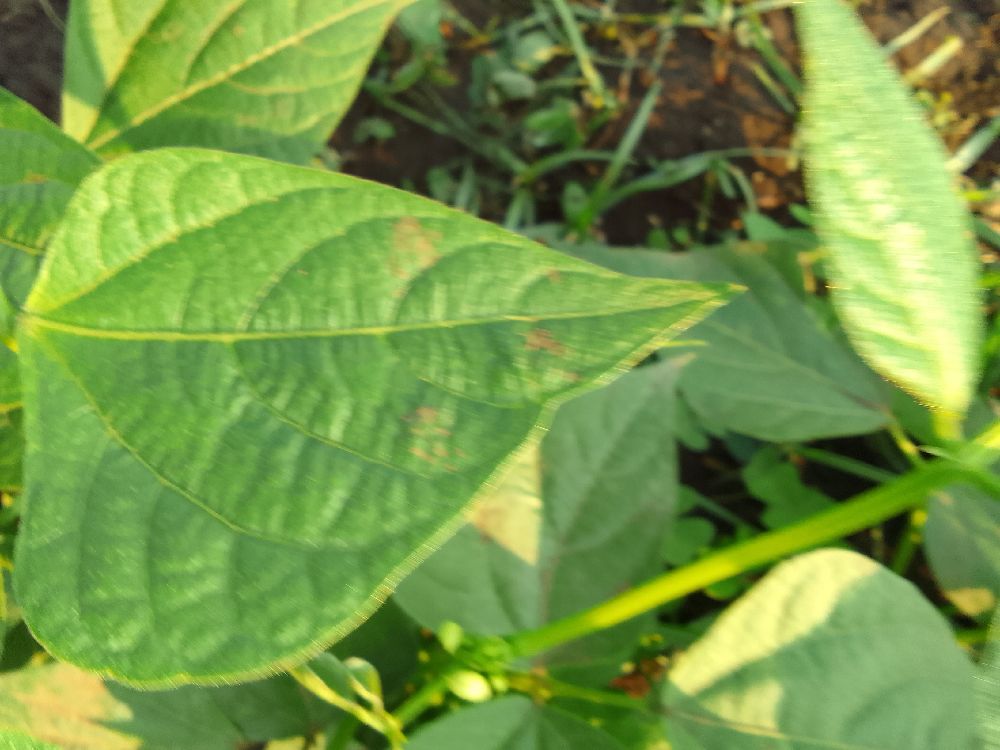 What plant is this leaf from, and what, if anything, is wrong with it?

common bean, healthy
